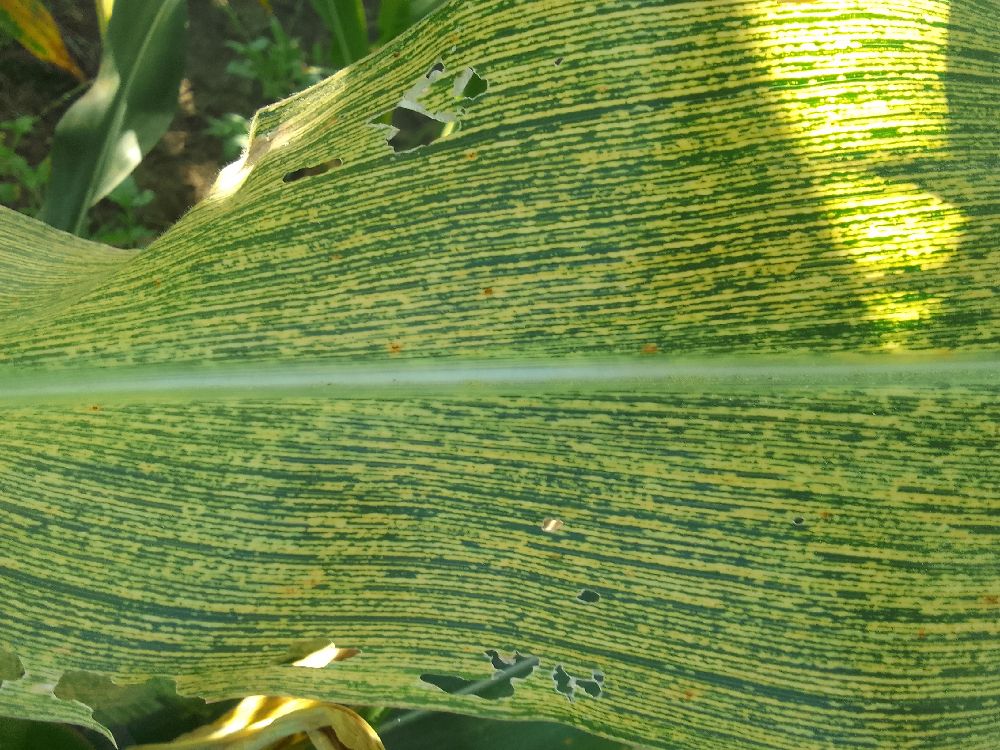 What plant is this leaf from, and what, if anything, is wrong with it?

maize, maize streak virus
